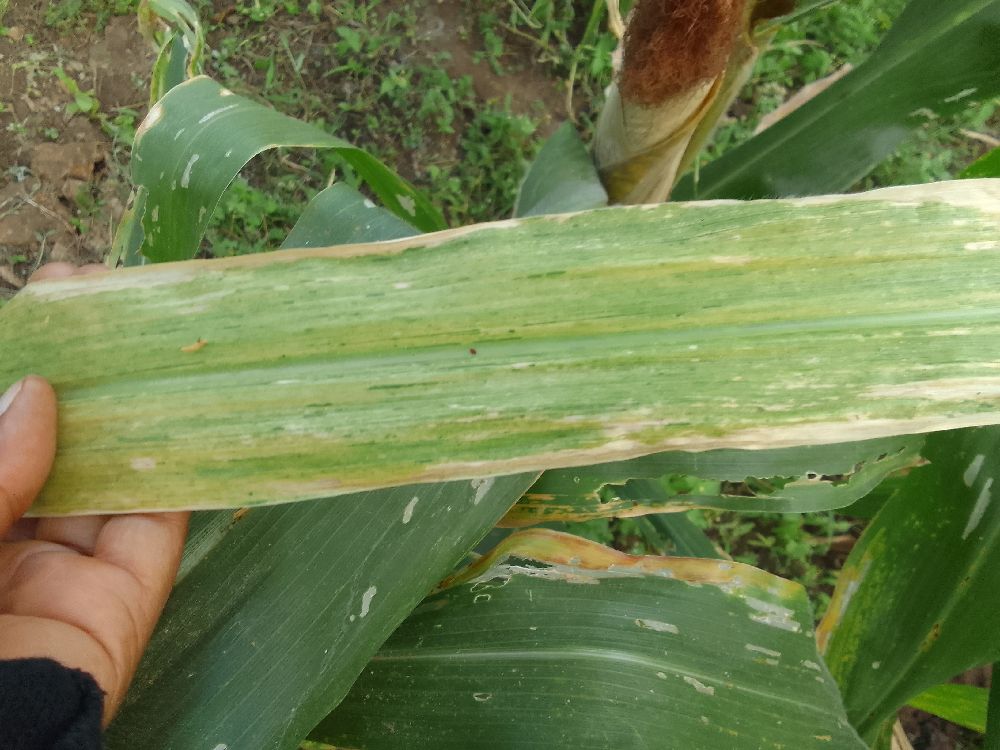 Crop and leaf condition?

maize, maize lethal necrosis
